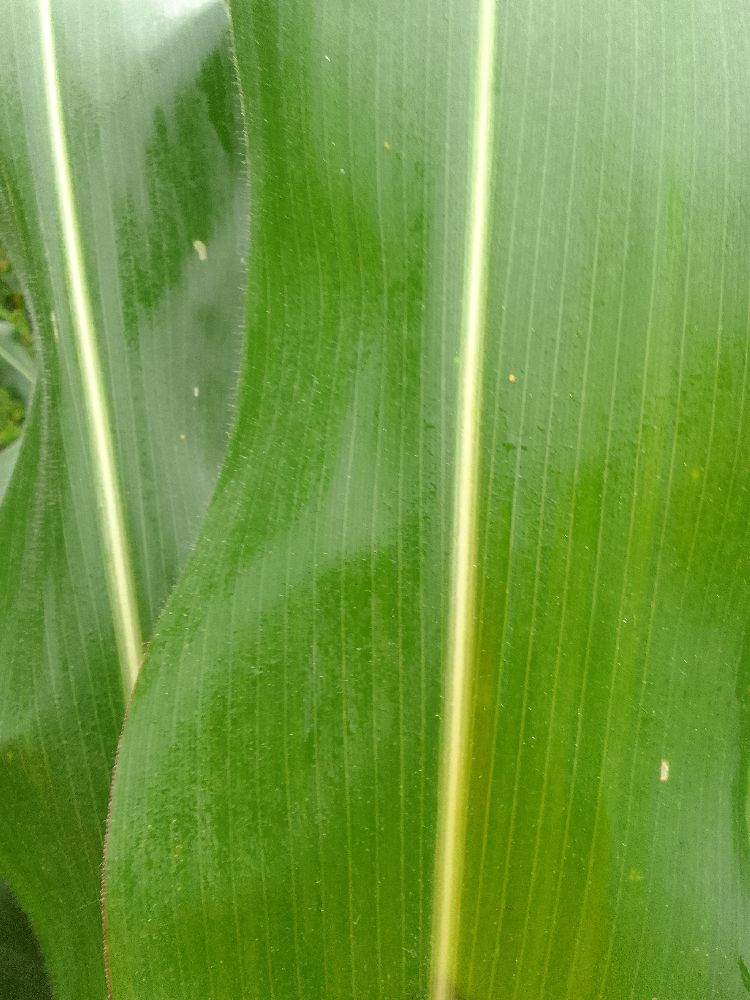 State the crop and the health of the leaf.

maize, healthy
